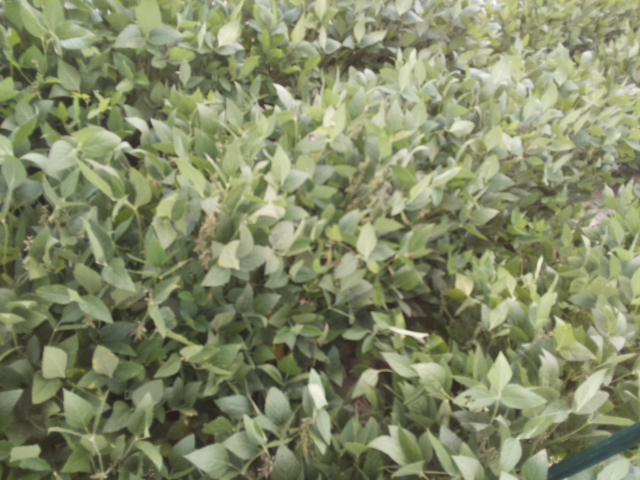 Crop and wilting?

soybean, slight leaflet or petiole turgor loss in upper canopy
